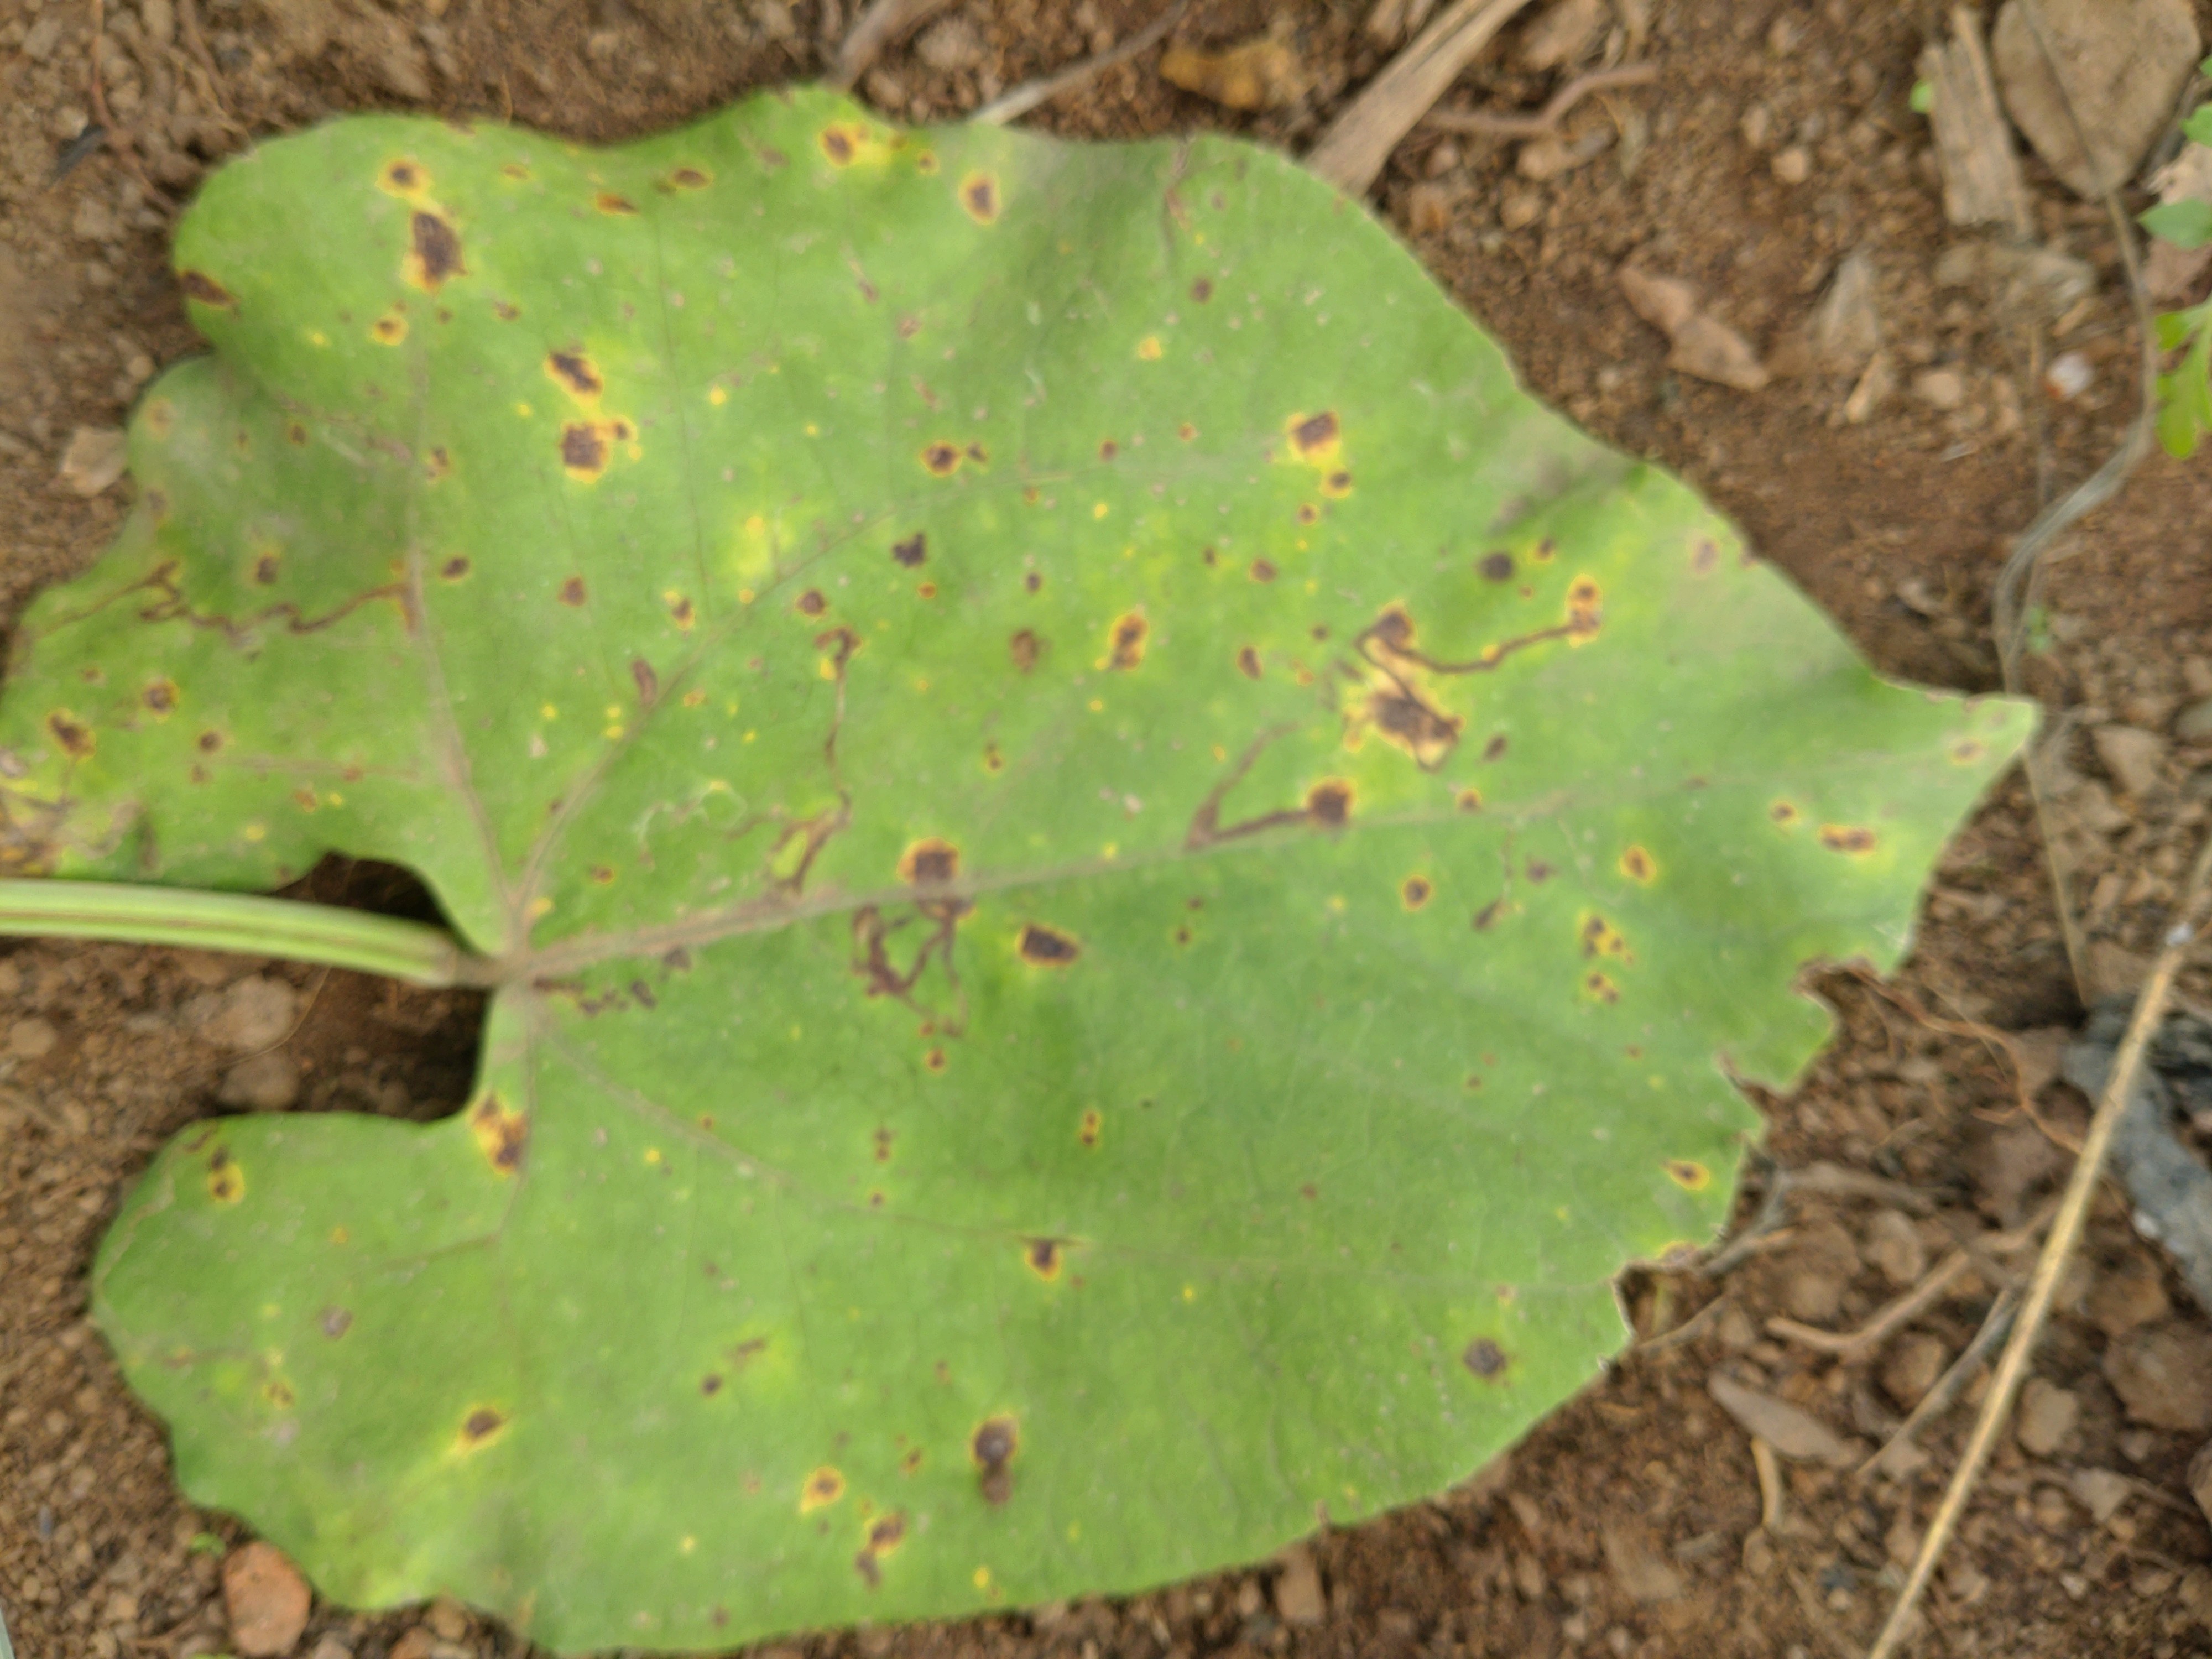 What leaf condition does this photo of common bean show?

rust
